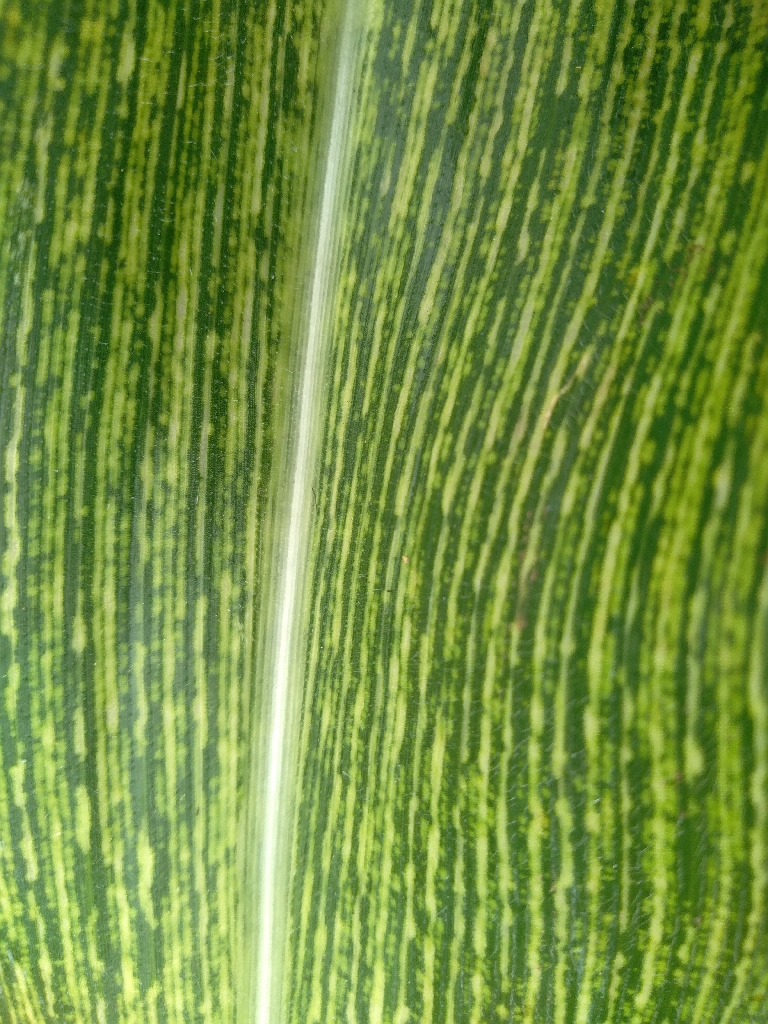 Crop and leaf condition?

maize, maize streak virus
